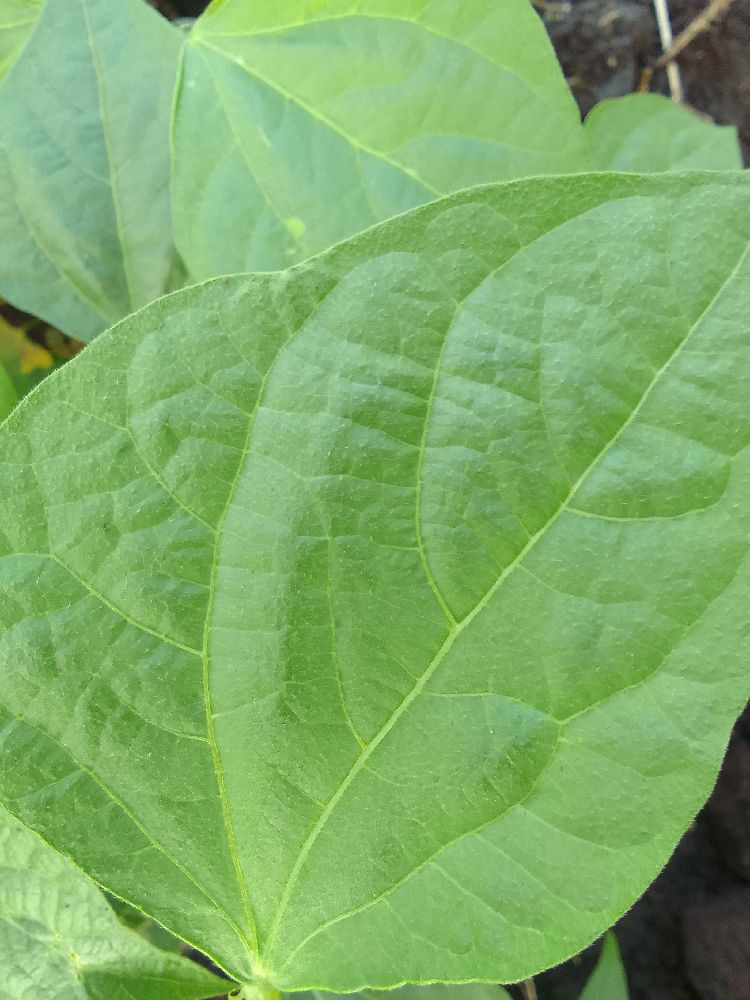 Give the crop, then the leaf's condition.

common bean, healthy
